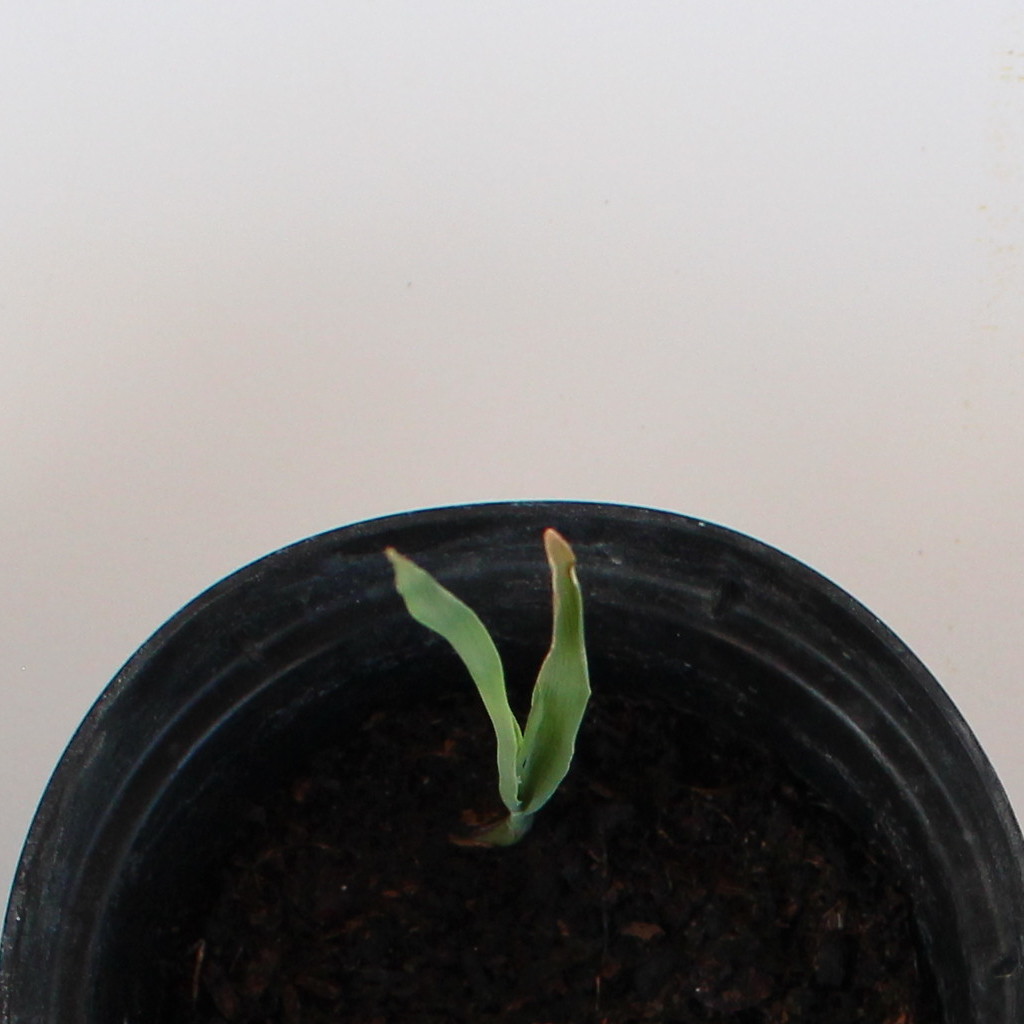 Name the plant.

Avena sterilis
